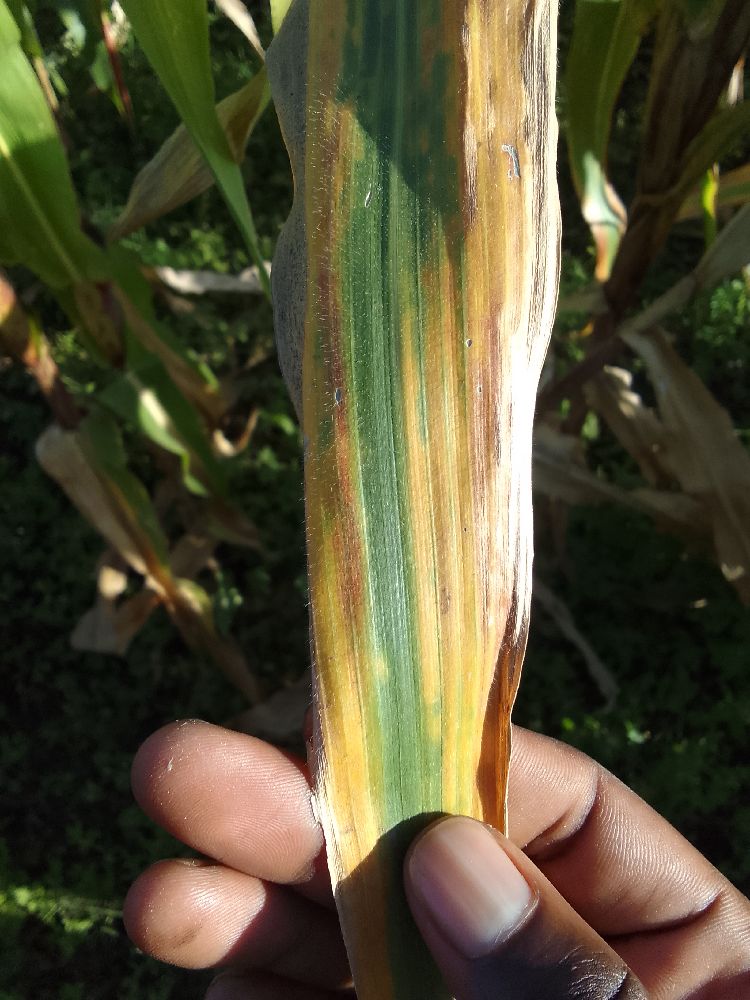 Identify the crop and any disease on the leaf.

maize, maize lethal necrosis
